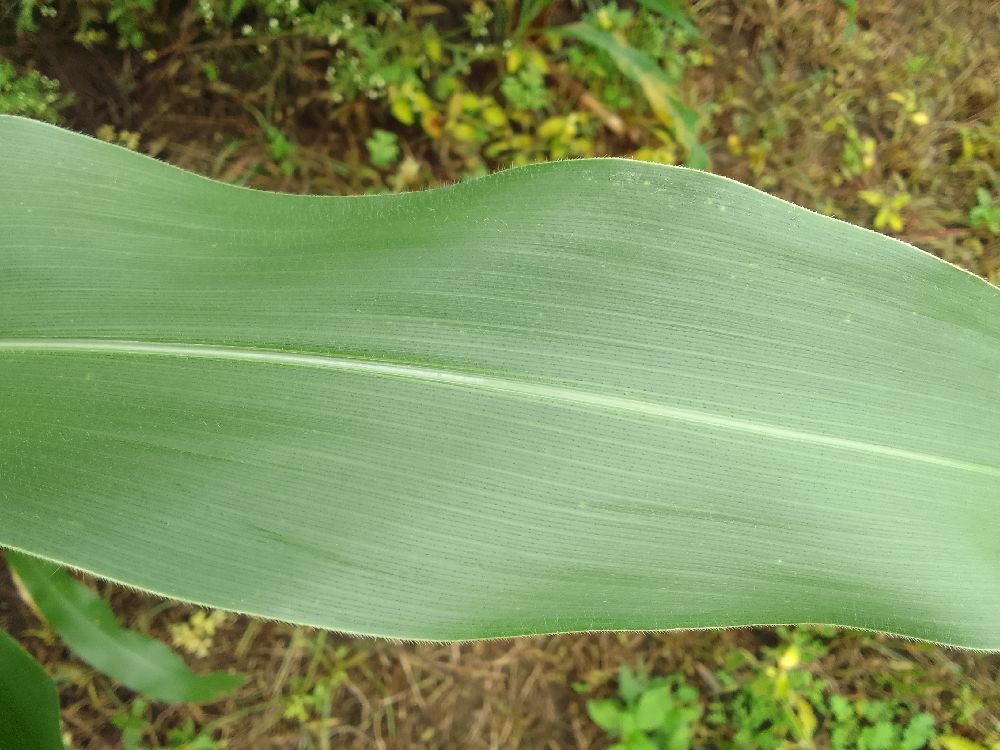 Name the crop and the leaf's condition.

maize, healthy
